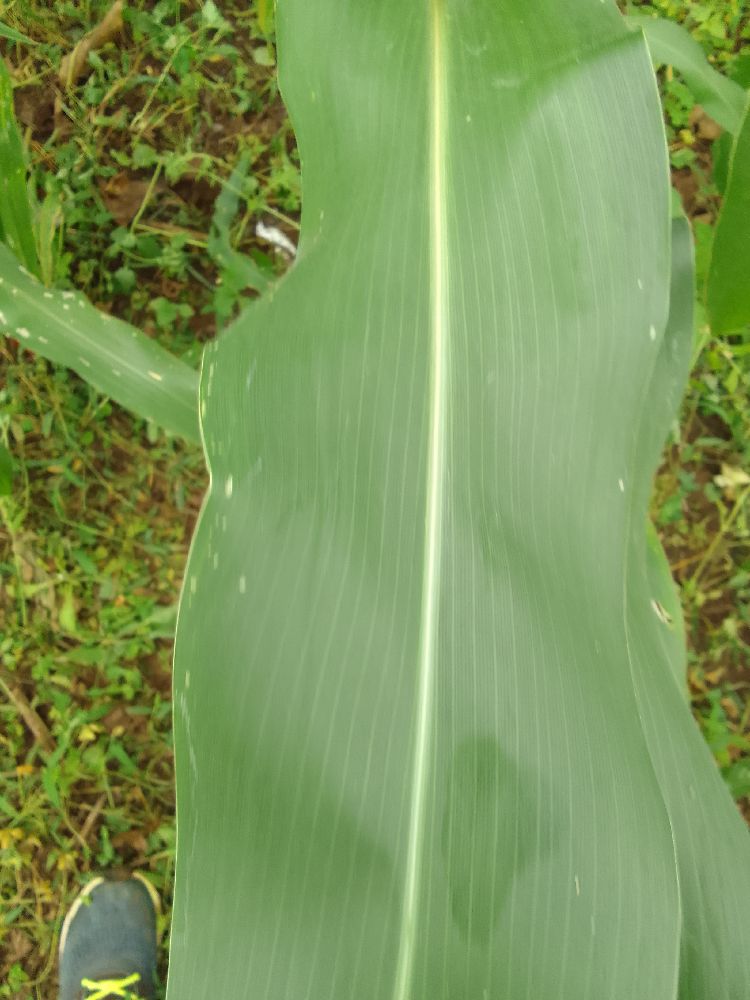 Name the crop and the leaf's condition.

maize, healthy
